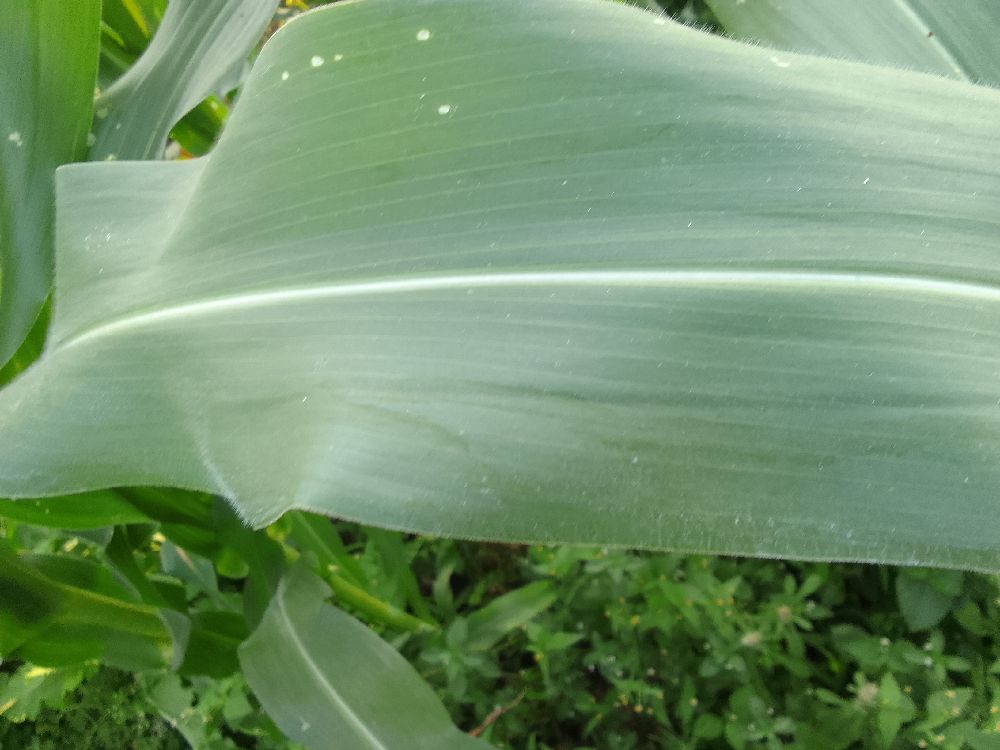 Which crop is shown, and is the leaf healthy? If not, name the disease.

maize, healthy
